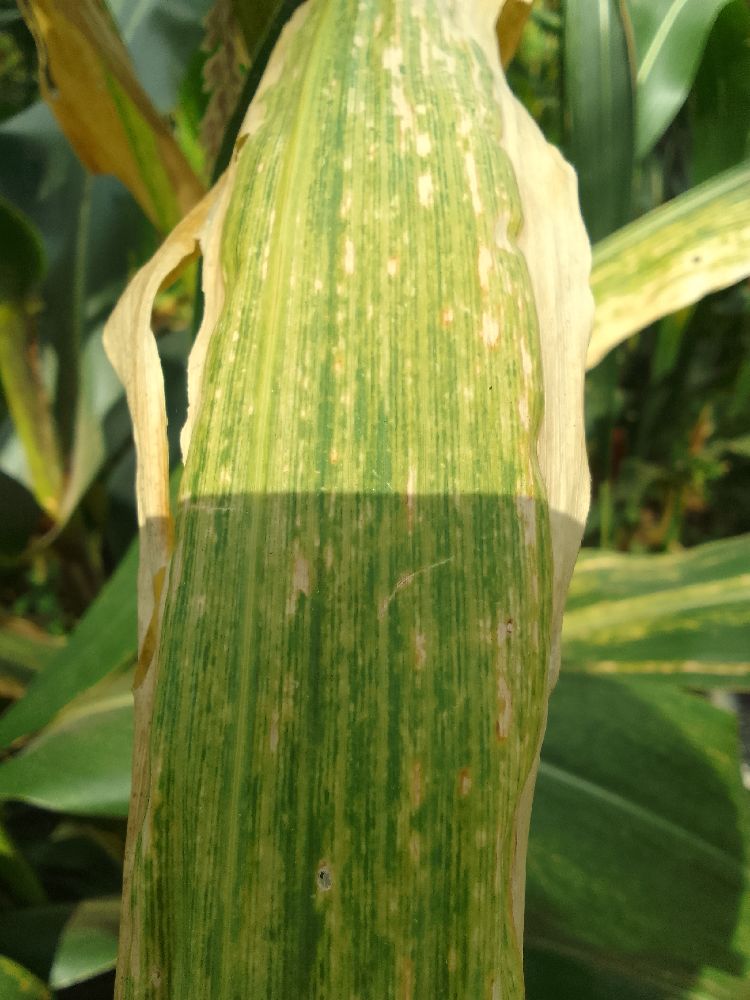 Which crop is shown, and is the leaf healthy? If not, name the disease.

maize, maize lethal necrosis
